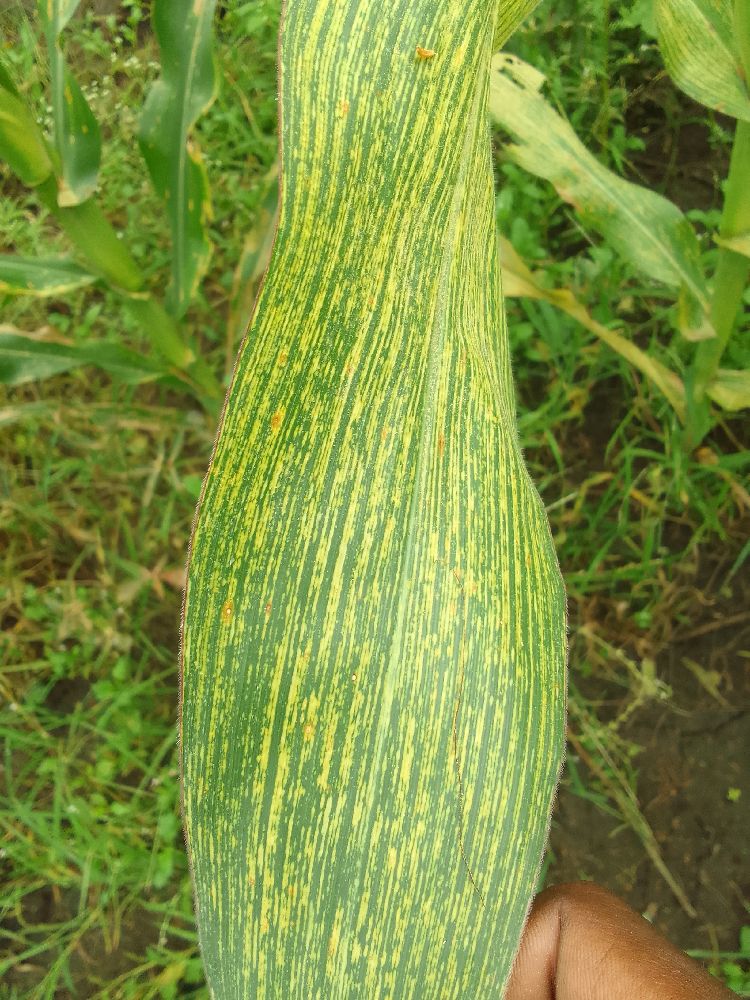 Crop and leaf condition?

maize, maize streak virus
